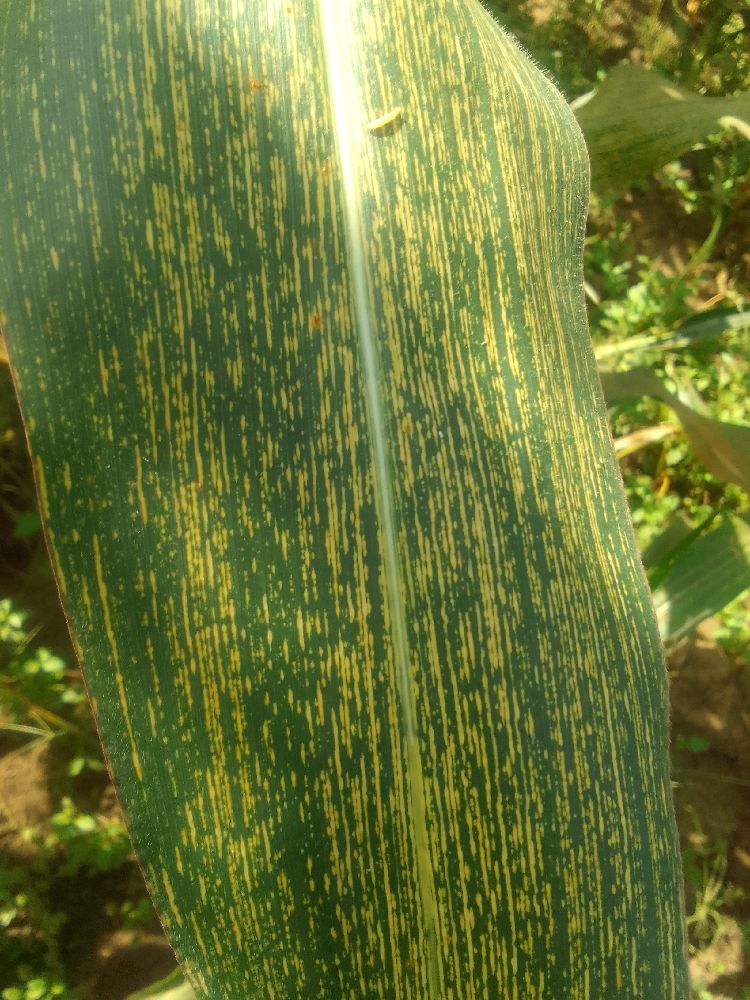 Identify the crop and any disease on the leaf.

maize, maize streak virus
